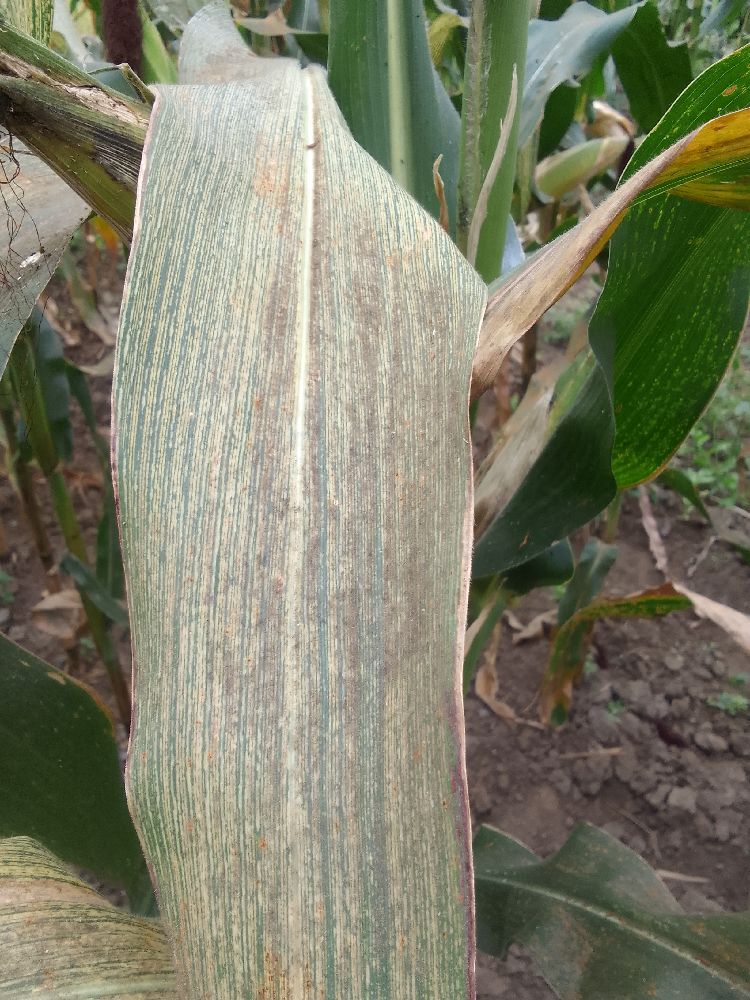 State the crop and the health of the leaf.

maize, maize streak virus
